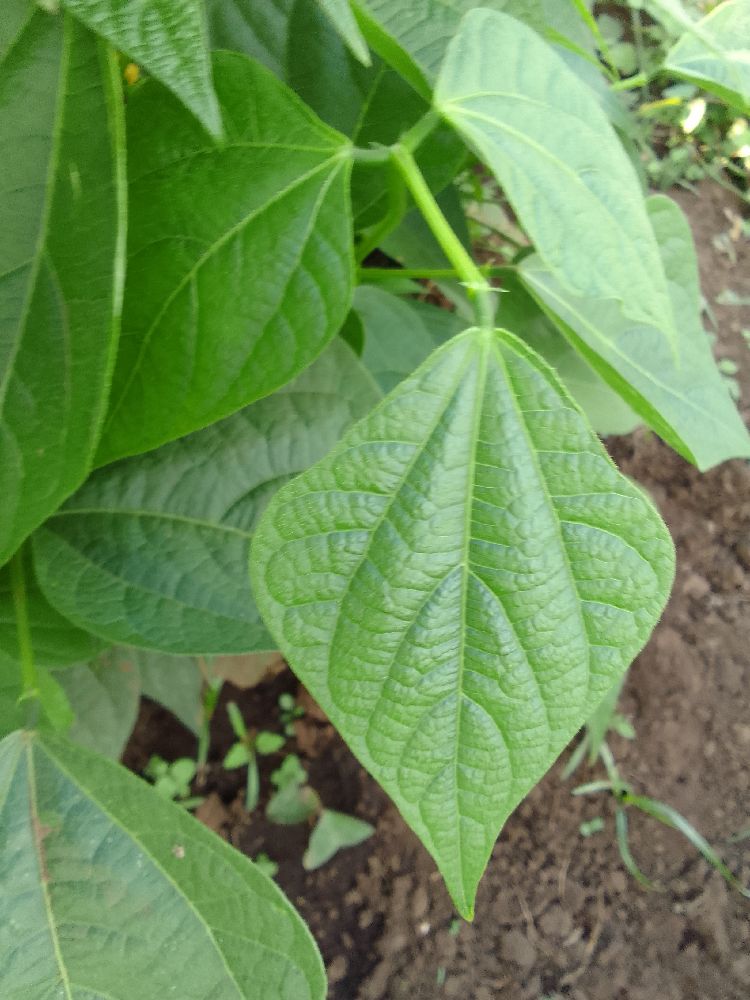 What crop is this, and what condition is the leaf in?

common bean, healthy
